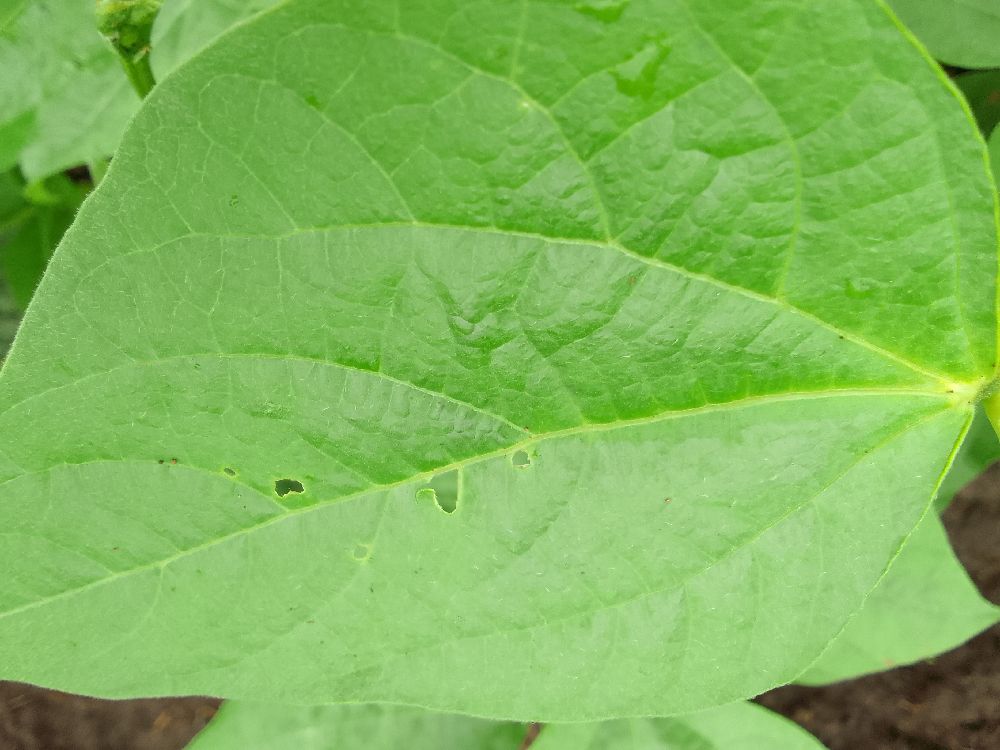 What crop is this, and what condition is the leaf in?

common bean, healthy
